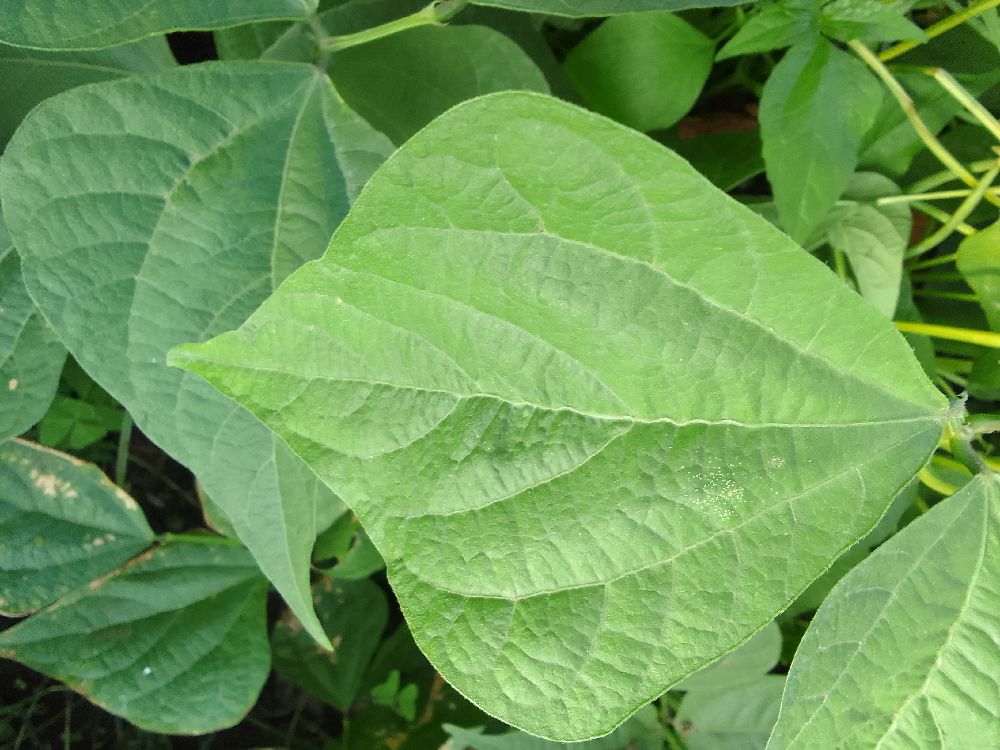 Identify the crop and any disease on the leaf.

common bean, healthy
